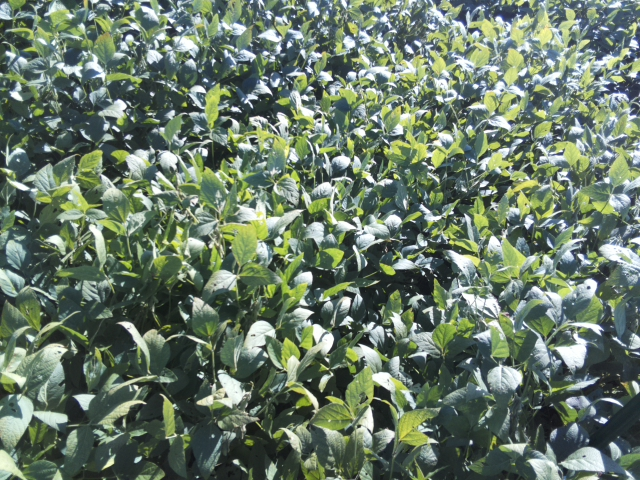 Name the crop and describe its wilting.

soybean, leaflets folding inward at secondary pulvinus with no turgor loss in leaflets or petioles
